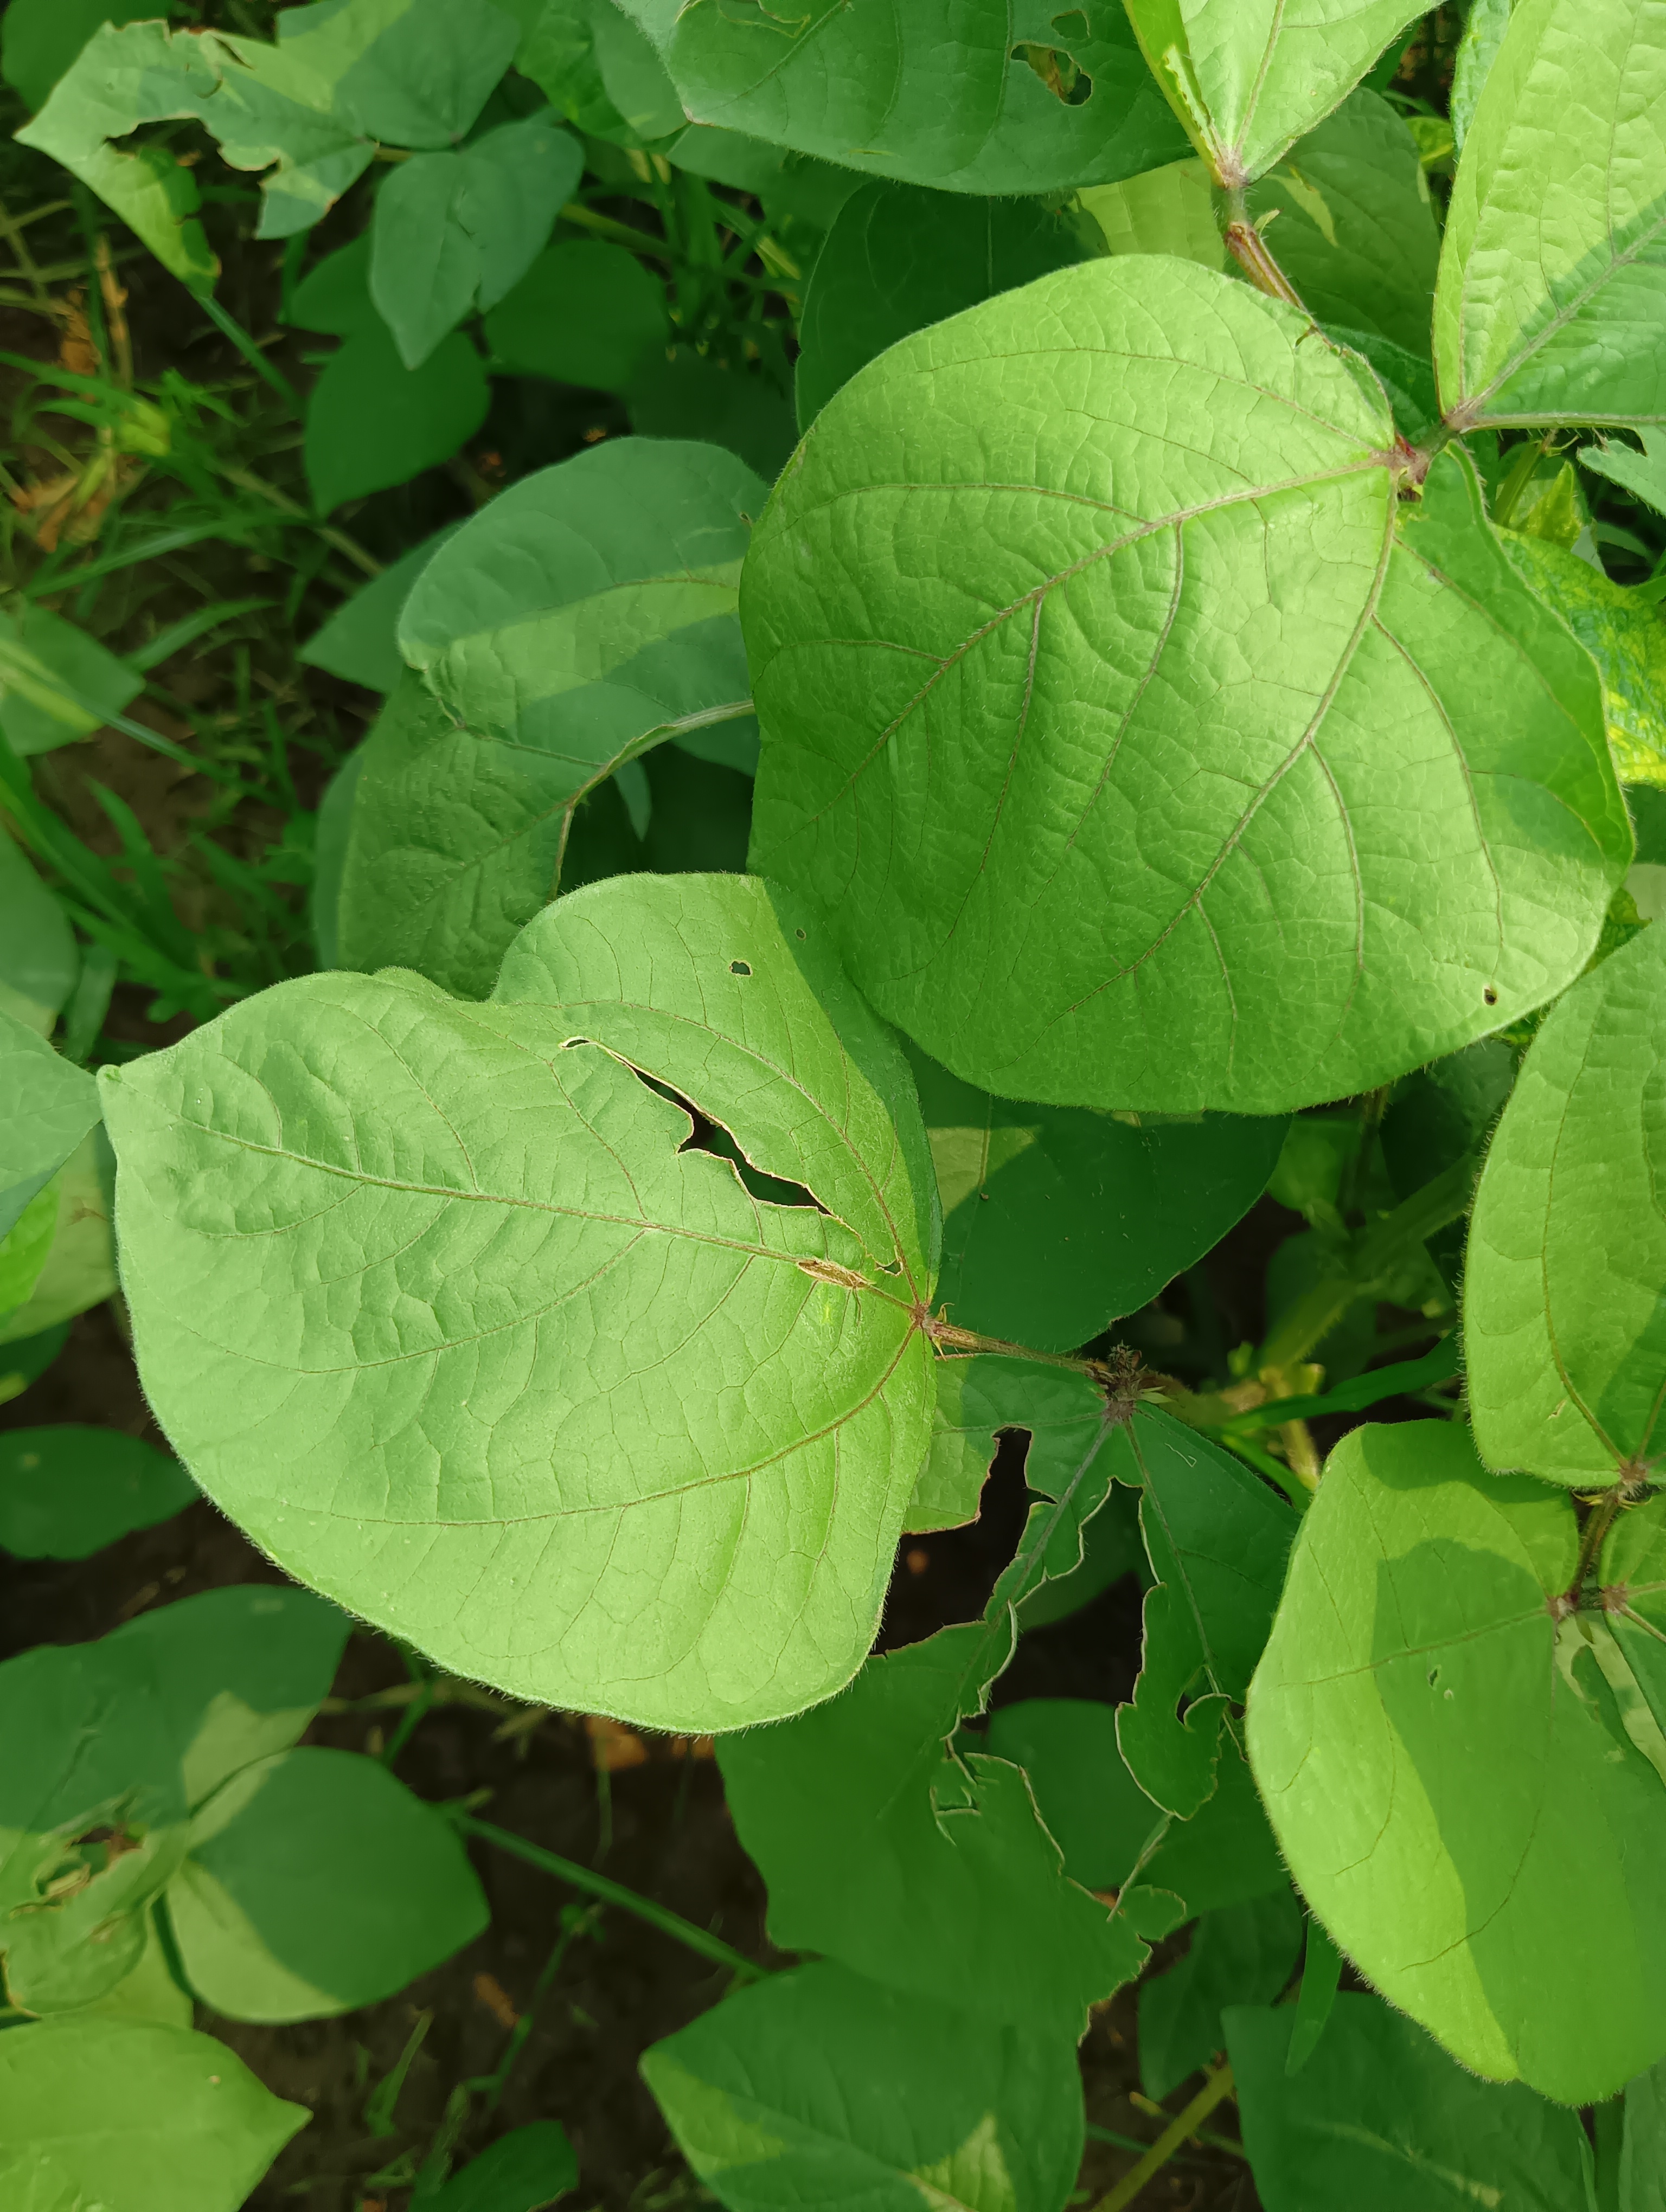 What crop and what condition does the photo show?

mungbean, healthy
